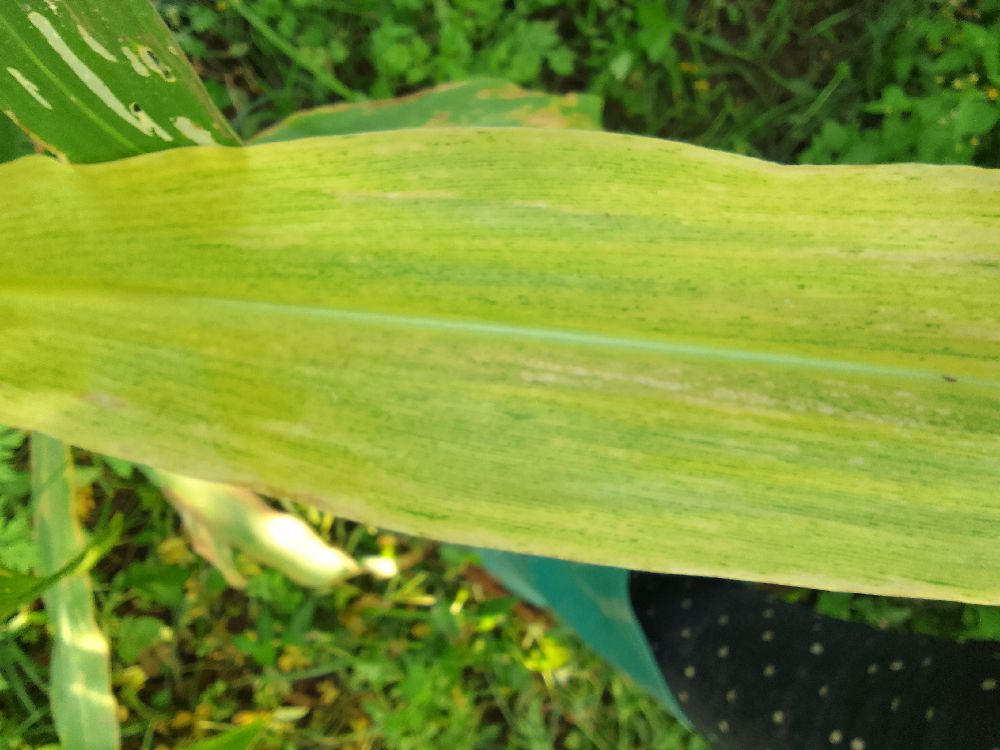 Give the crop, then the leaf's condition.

maize, maize lethal necrosis
